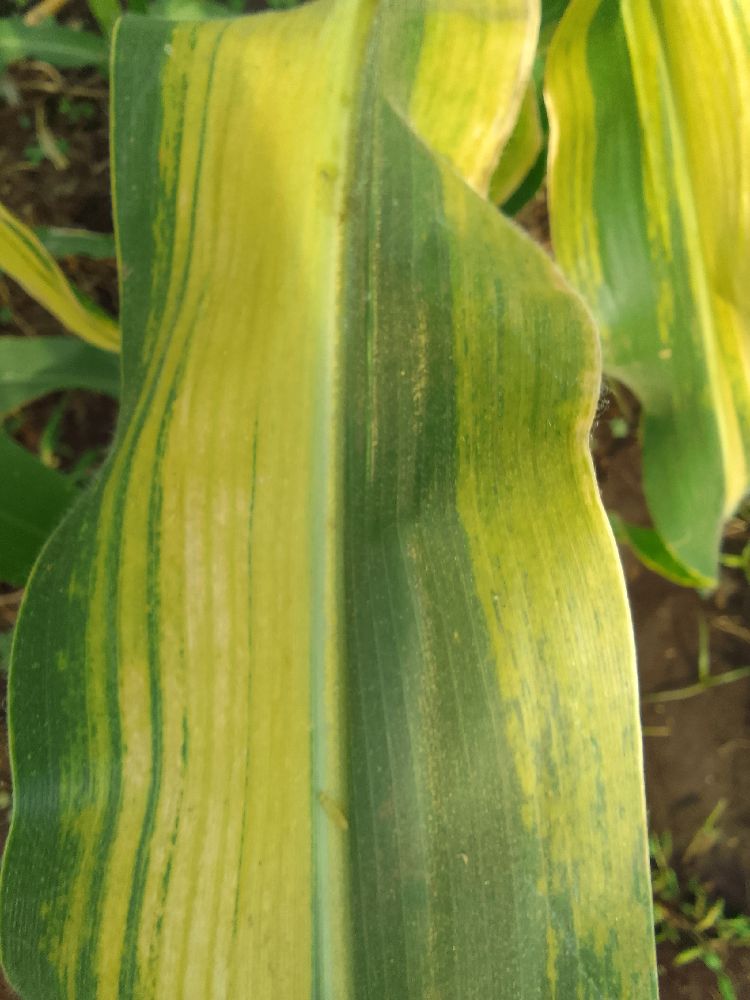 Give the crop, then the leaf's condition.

maize, maize lethal necrosis
